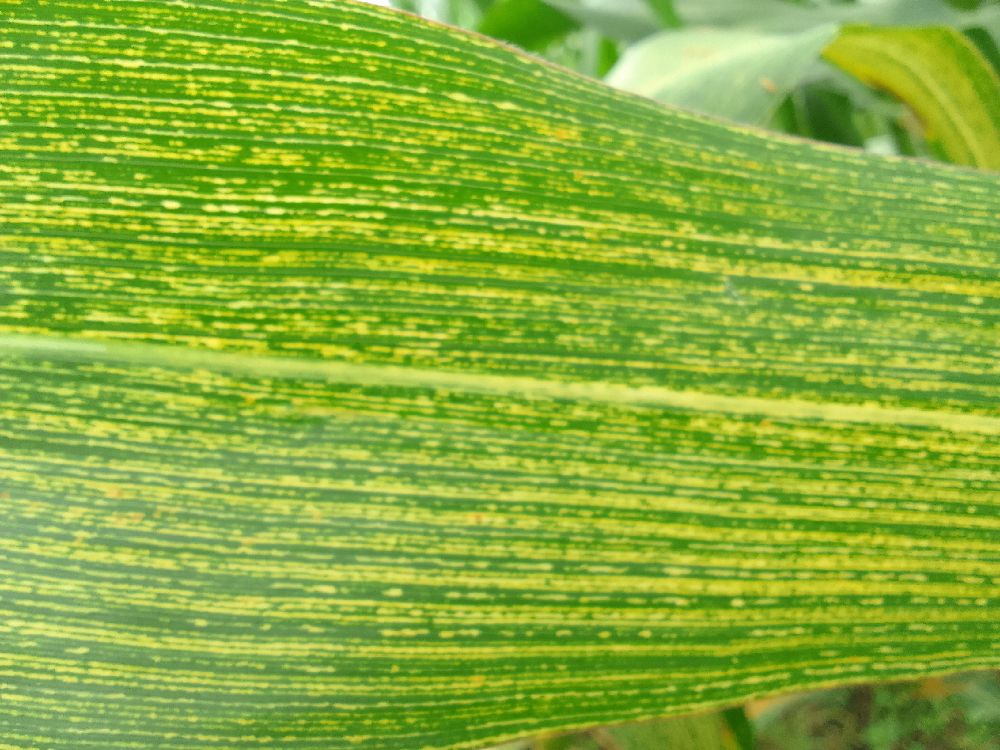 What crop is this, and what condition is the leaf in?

maize, maize streak virus
